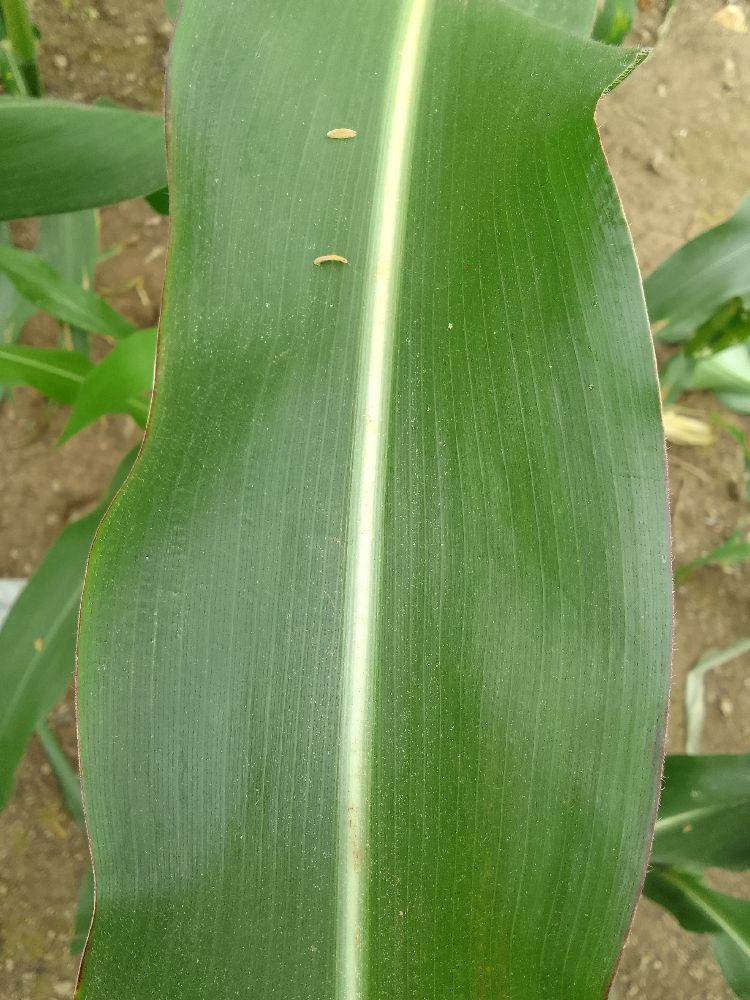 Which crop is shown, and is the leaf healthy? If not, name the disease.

maize, healthy
